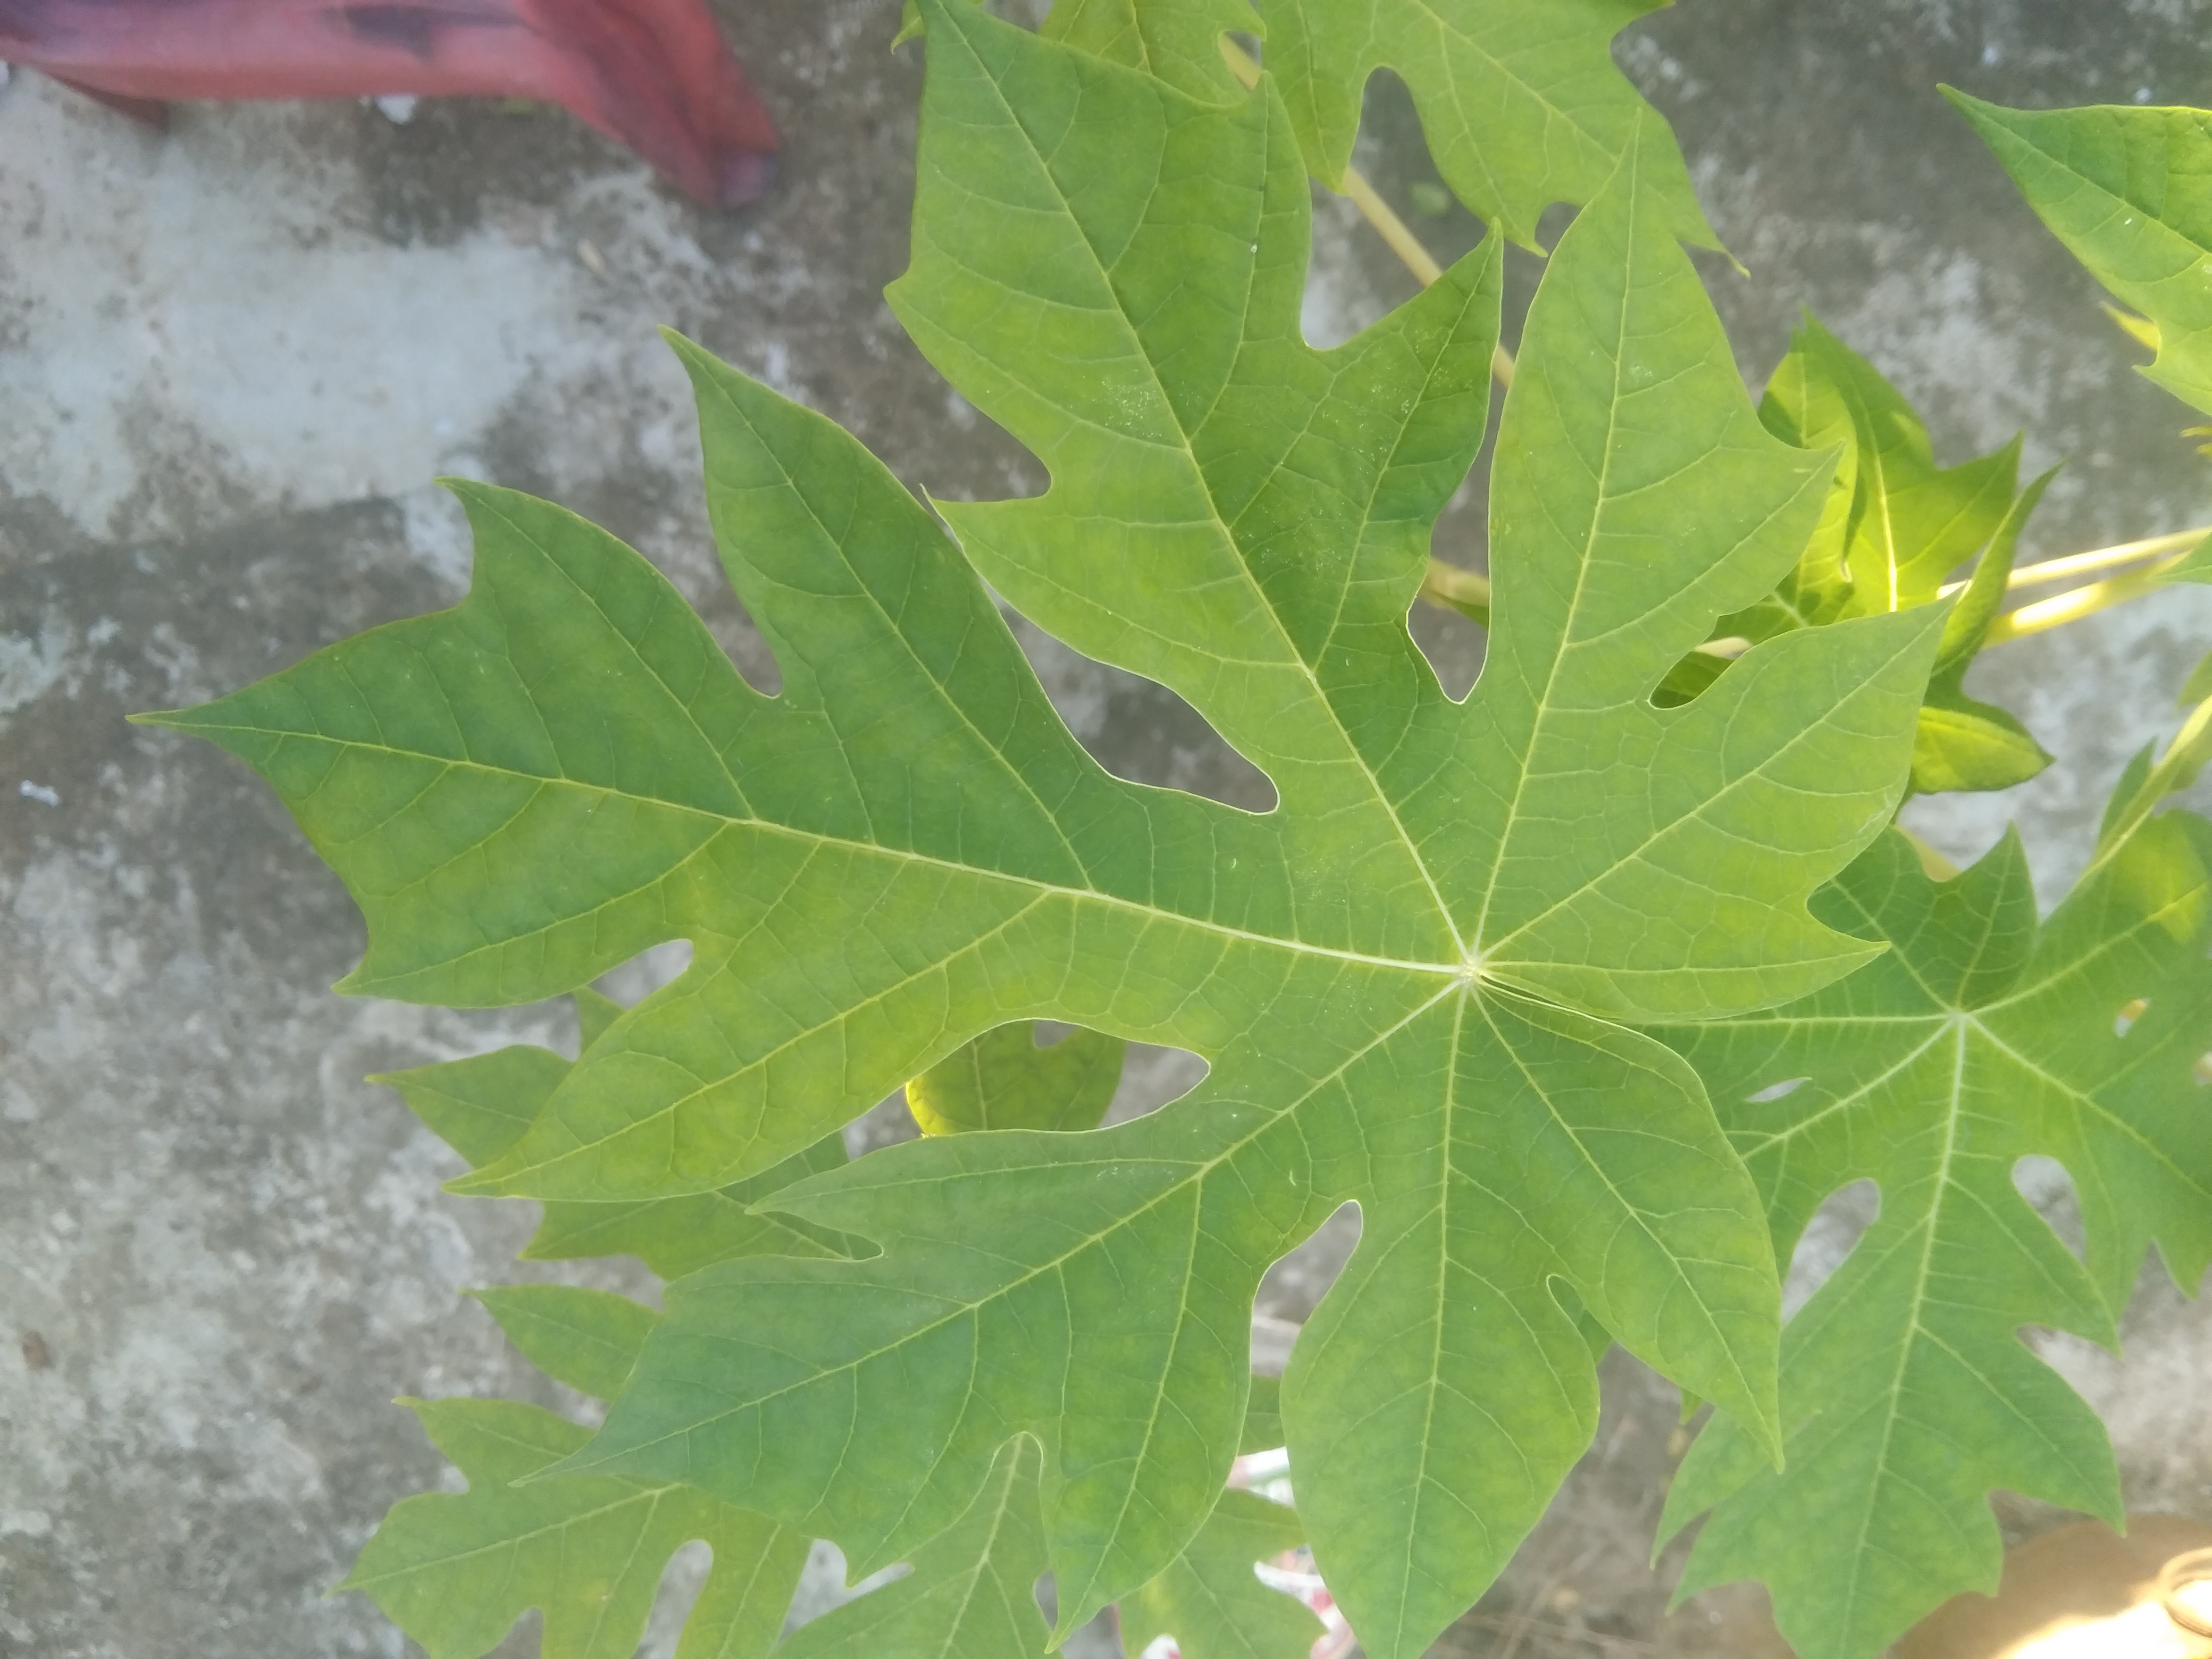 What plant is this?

papaya
